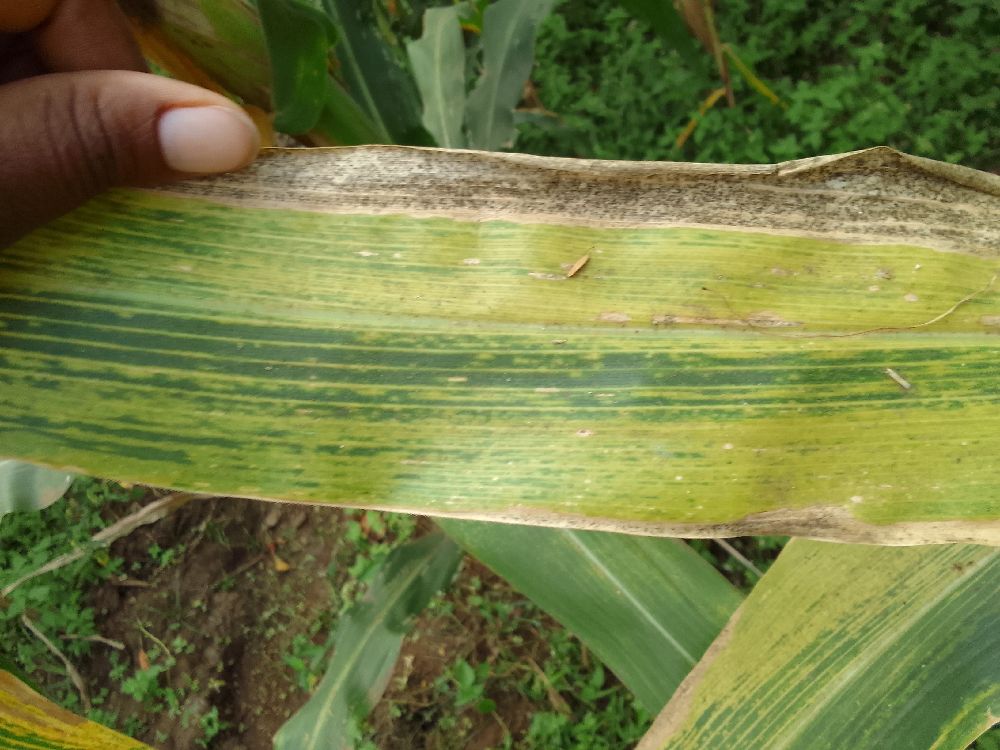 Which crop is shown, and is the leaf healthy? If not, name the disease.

maize, maize lethal necrosis
